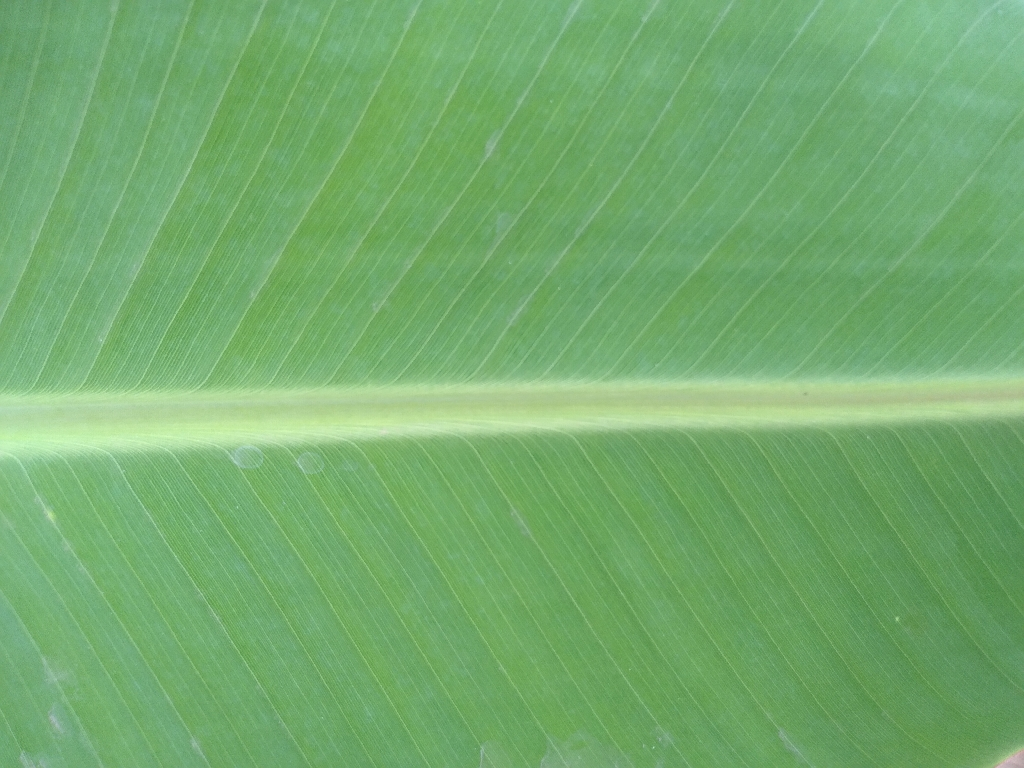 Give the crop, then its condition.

banana, healthy
